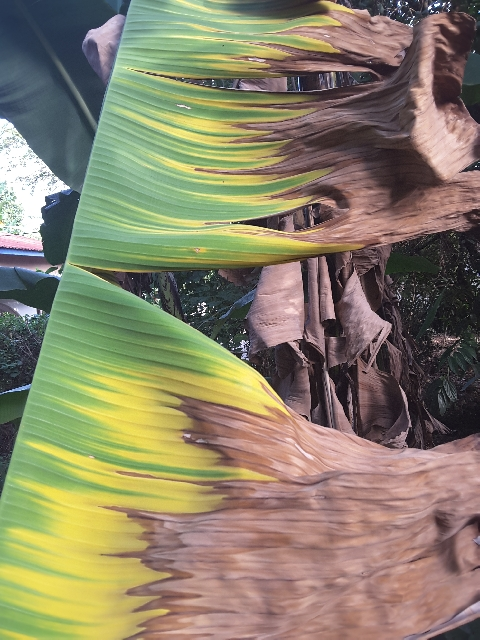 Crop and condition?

banana, fusarium wilt race 1
